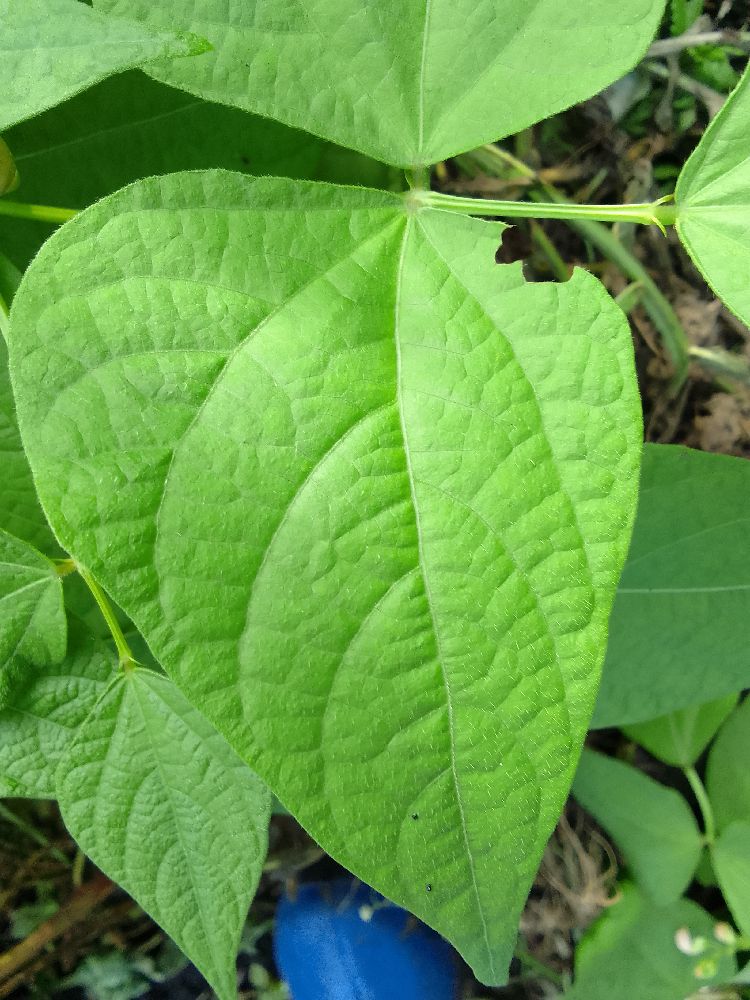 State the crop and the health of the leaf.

common bean, healthy
